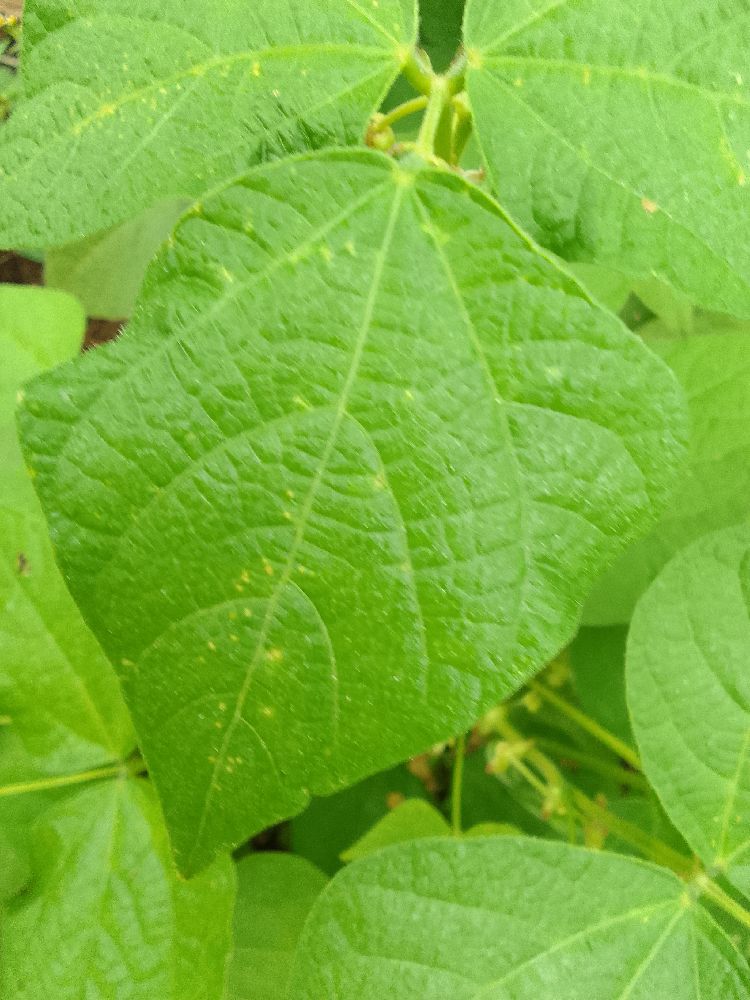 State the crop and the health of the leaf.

common bean, healthy
